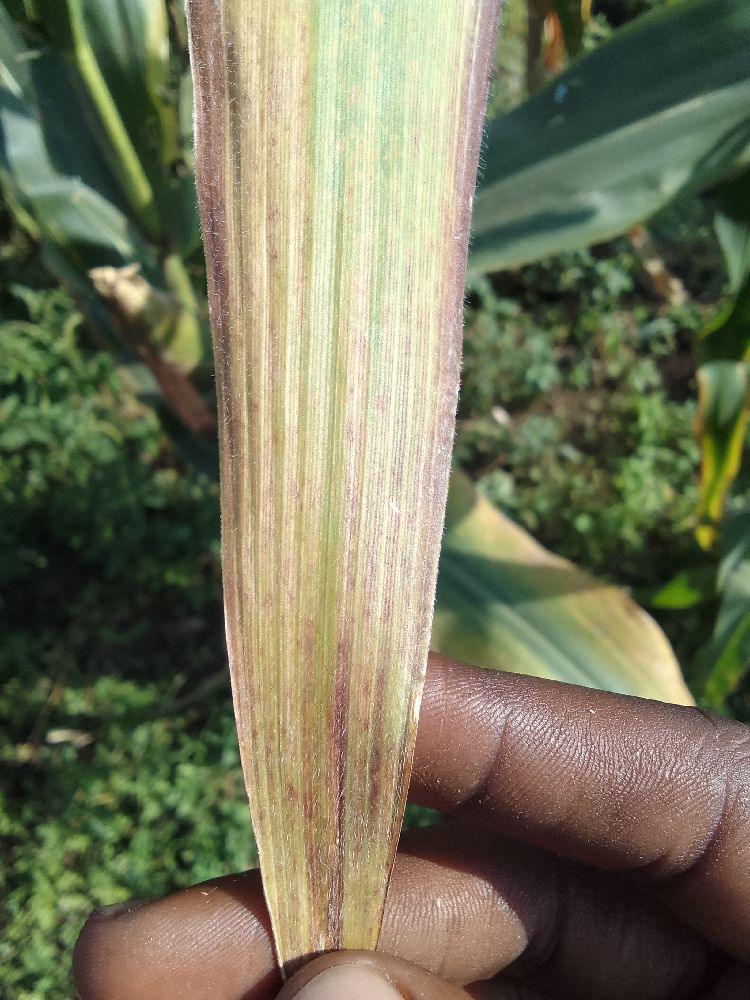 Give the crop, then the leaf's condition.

maize, maize lethal necrosis
